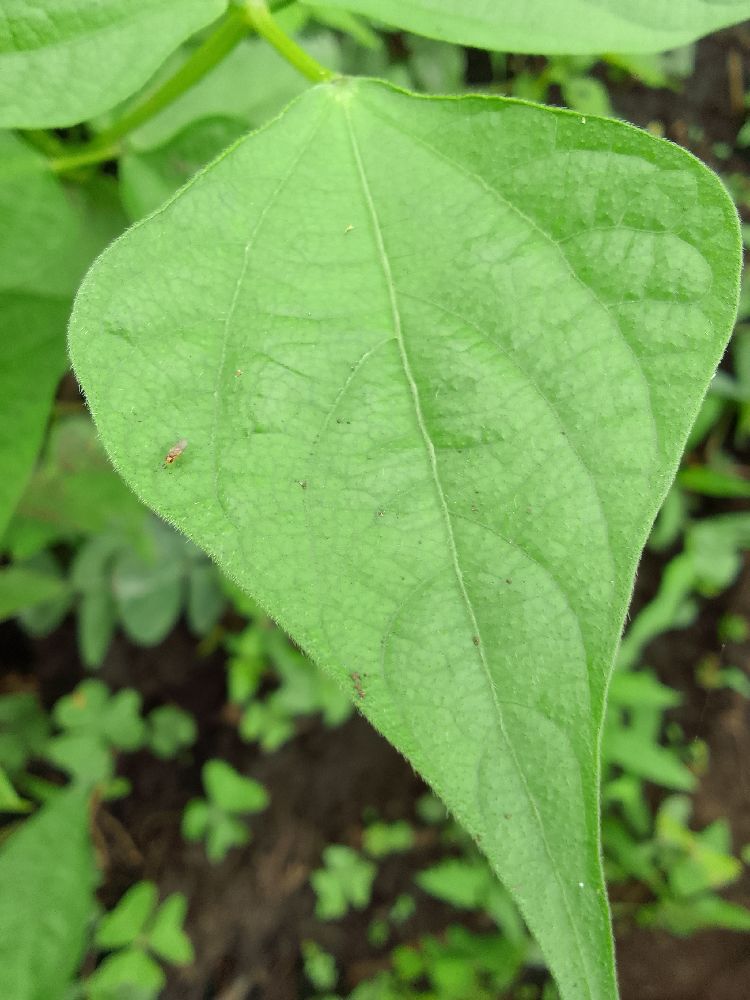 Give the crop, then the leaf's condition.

common bean, healthy
